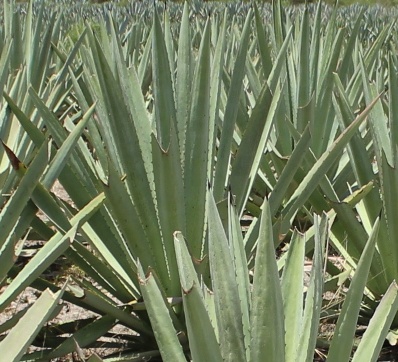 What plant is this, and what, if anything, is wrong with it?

agave, healthy
